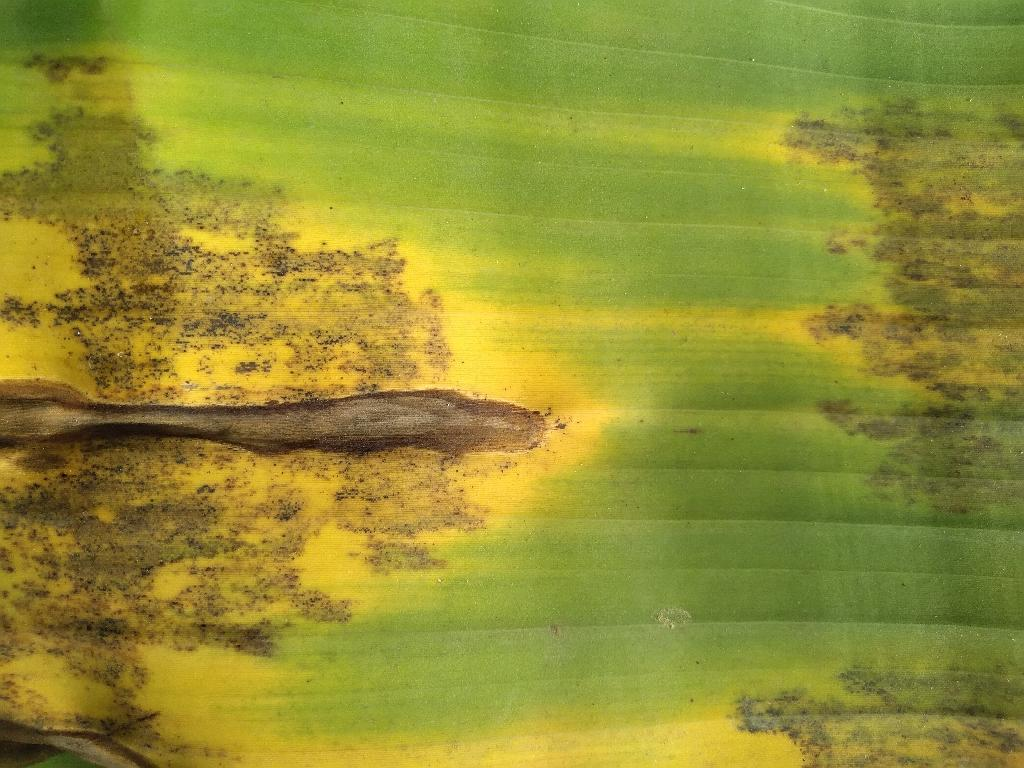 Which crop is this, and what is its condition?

banana, black sigatoka
